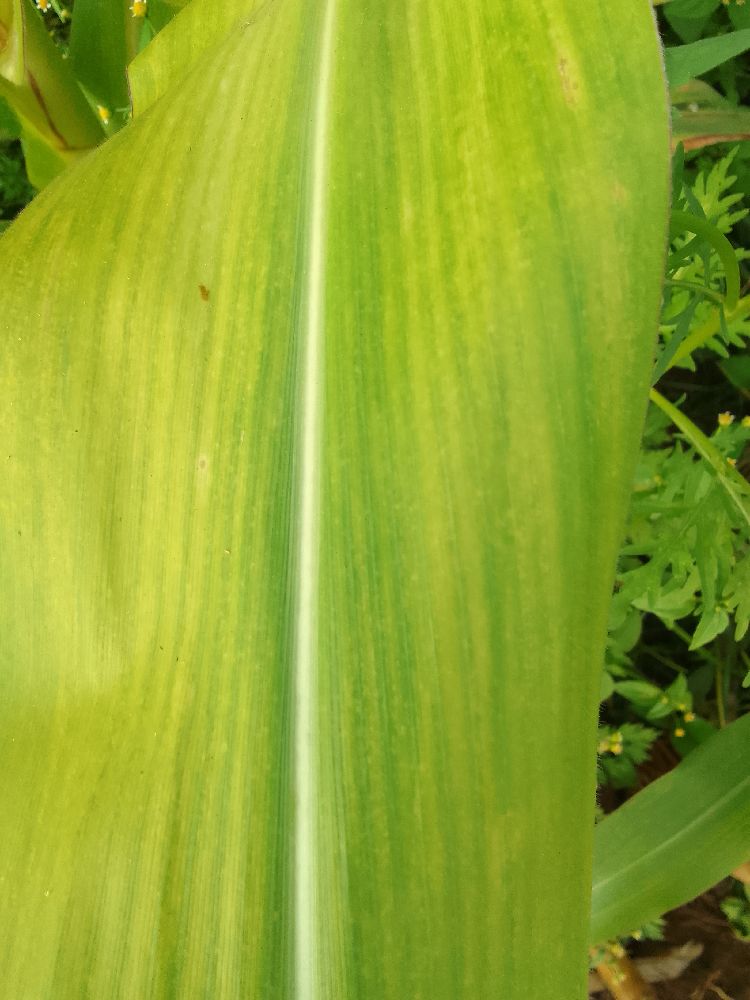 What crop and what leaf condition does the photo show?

maize, maize lethal necrosis
